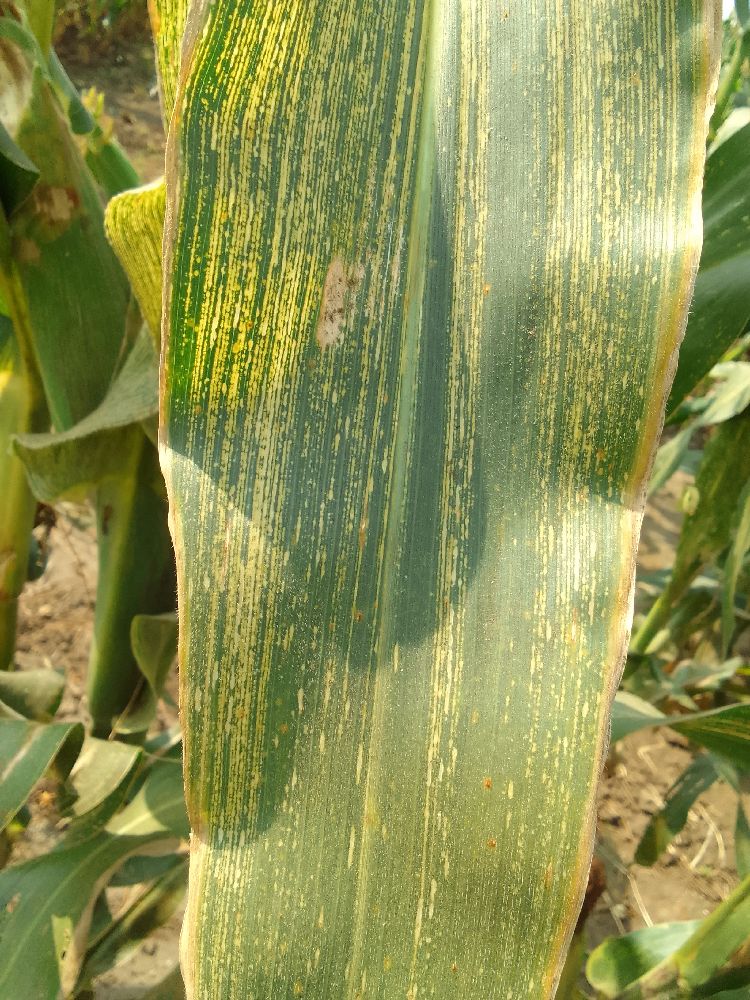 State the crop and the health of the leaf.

maize, maize streak virus
